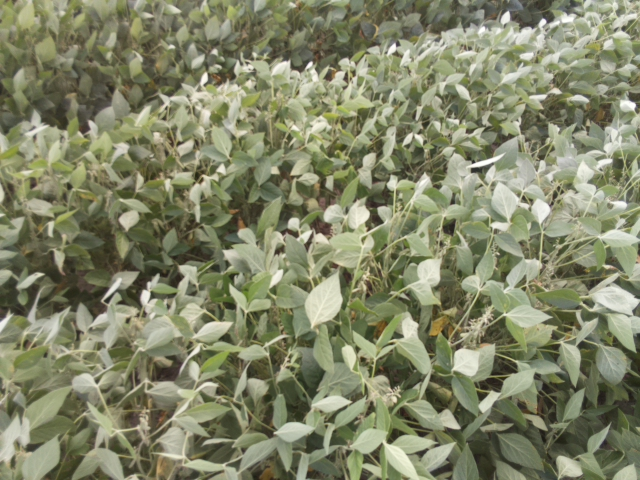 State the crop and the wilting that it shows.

soybean, slight leaflet or petiole turgor loss in upper canopy
